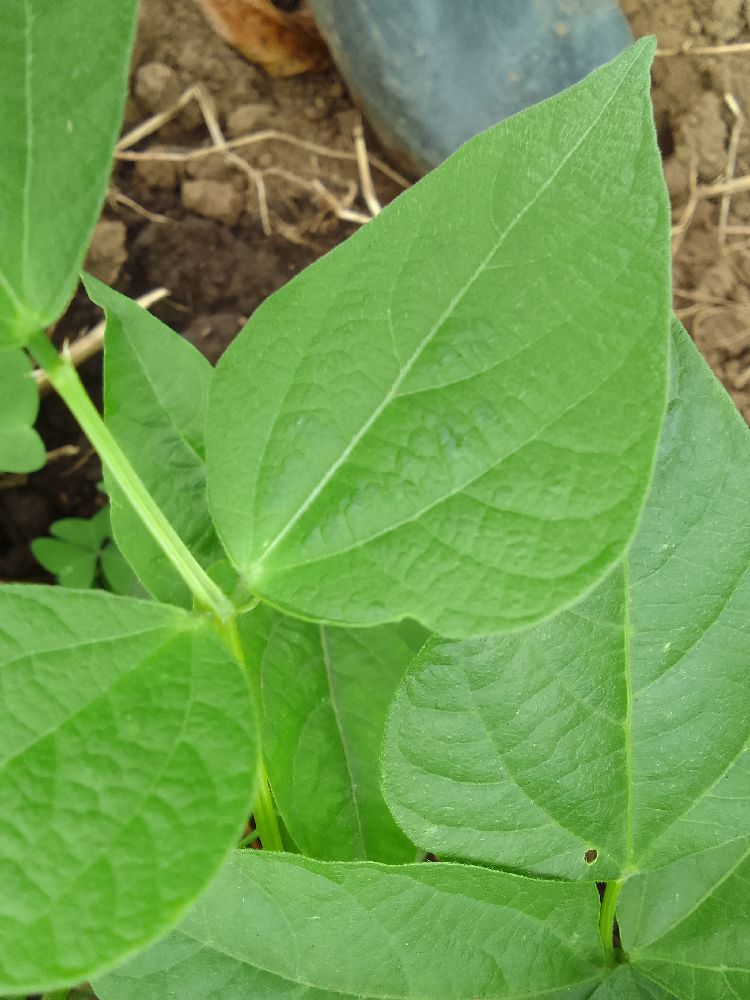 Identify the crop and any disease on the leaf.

common bean, healthy
